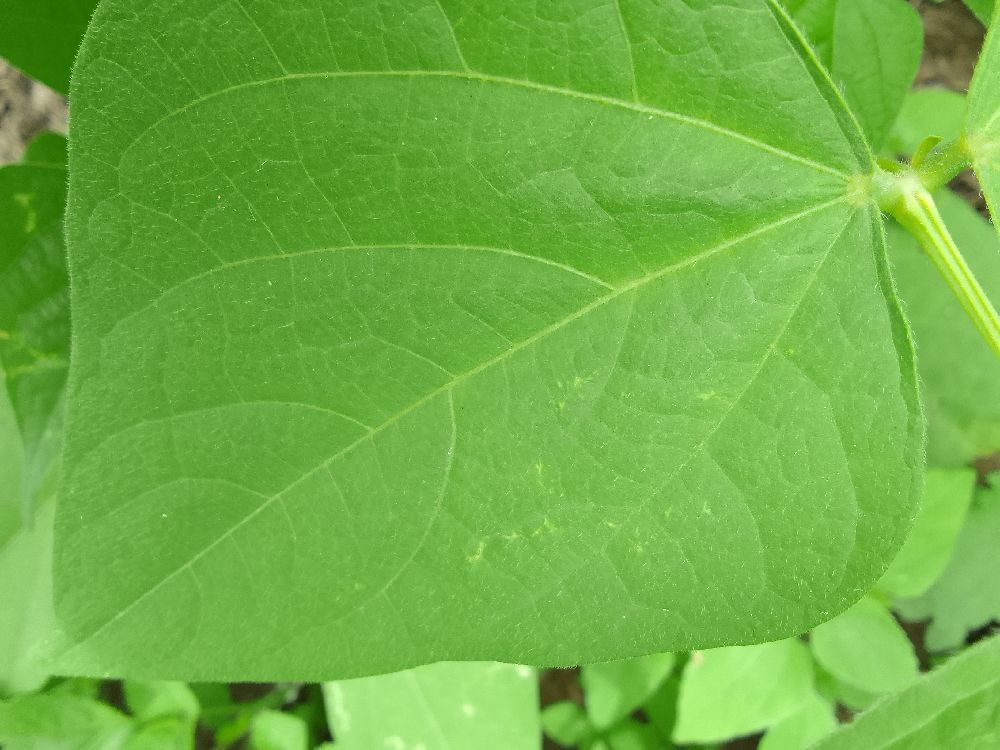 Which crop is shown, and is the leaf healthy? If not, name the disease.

common bean, healthy
